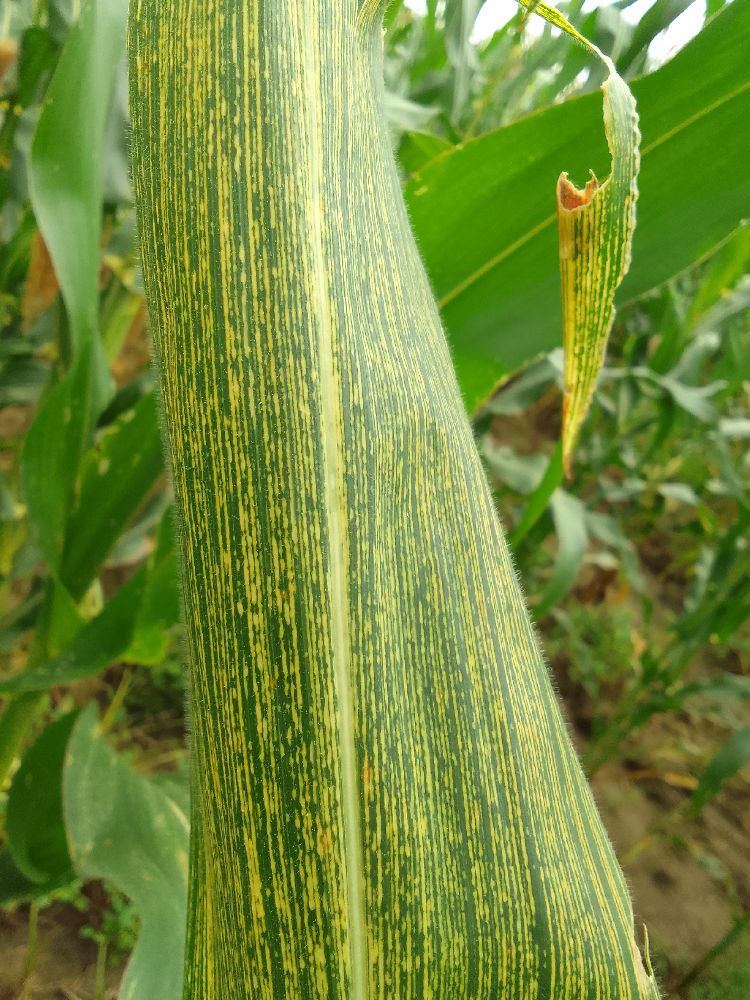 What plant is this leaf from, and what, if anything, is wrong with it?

maize, maize streak virus
